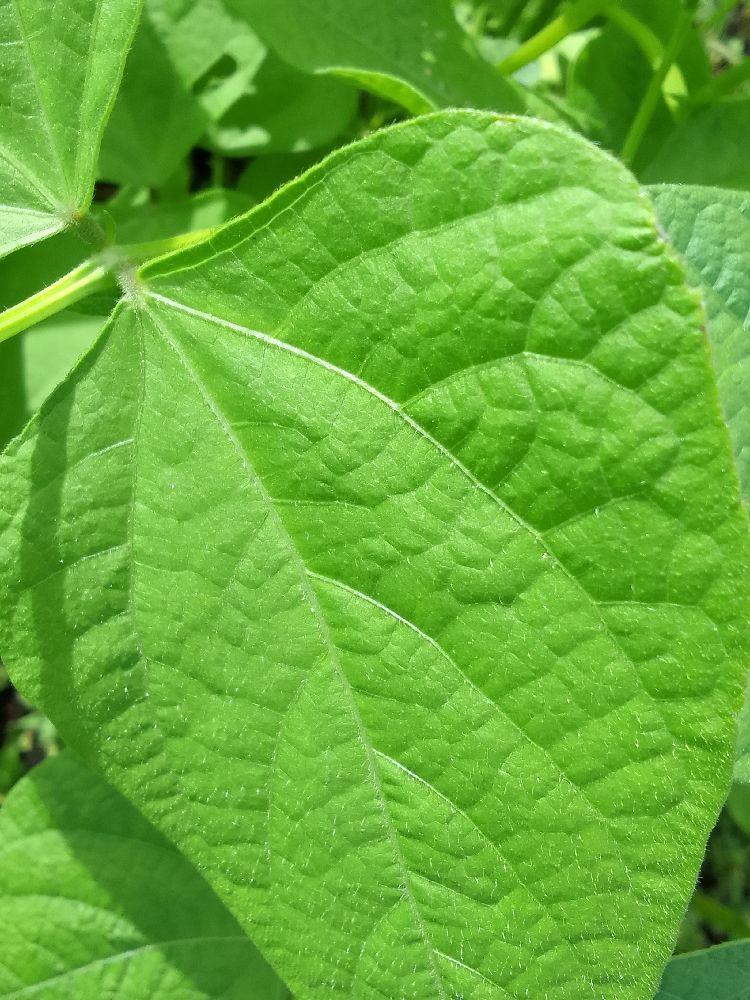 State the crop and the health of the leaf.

common bean, healthy
